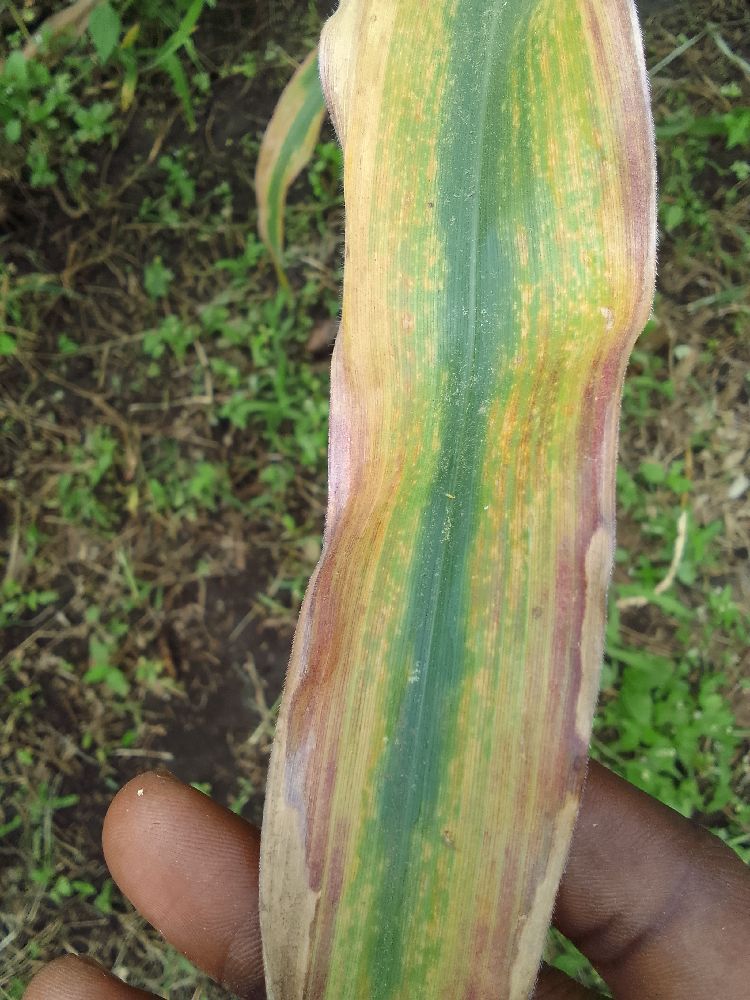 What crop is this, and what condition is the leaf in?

maize, maize lethal necrosis
